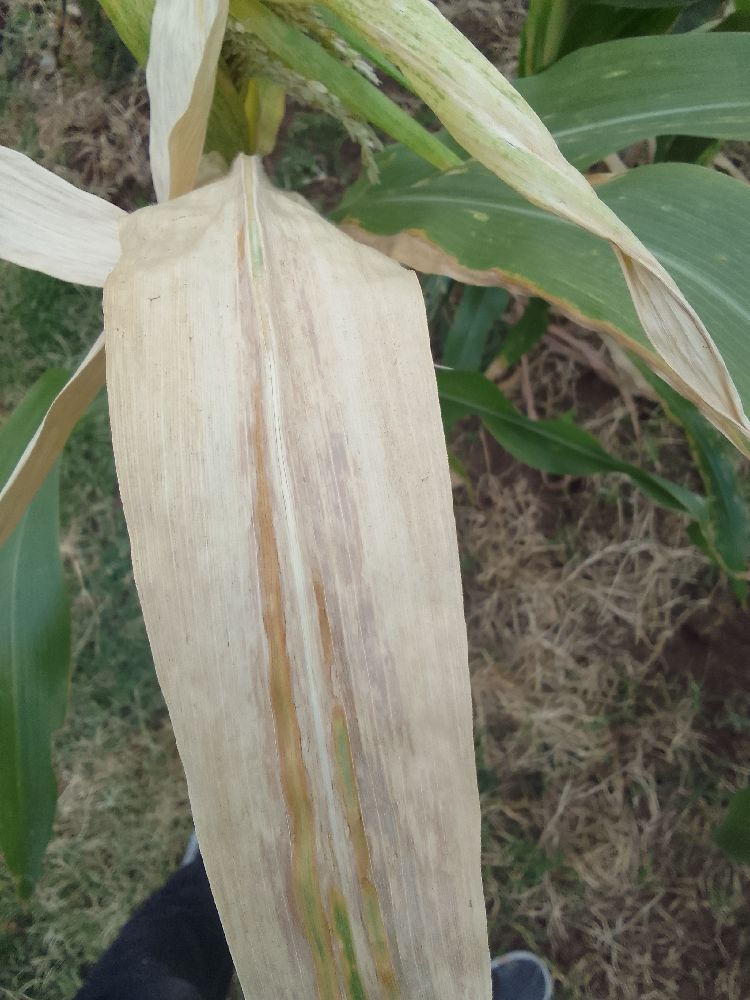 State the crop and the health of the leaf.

maize, maize lethal necrosis
